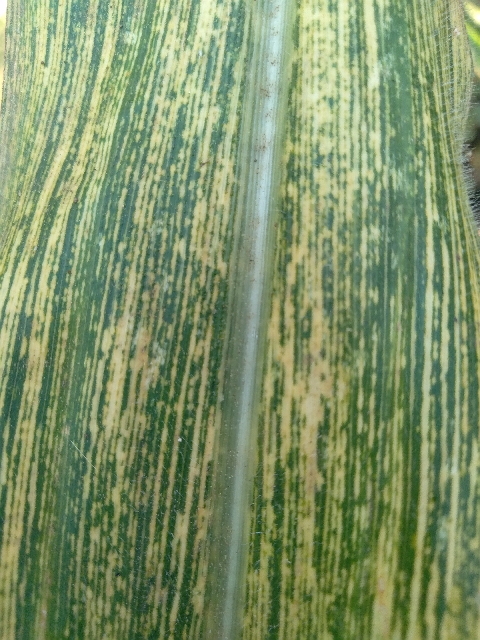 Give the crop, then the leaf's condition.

maize, maize streak virus
